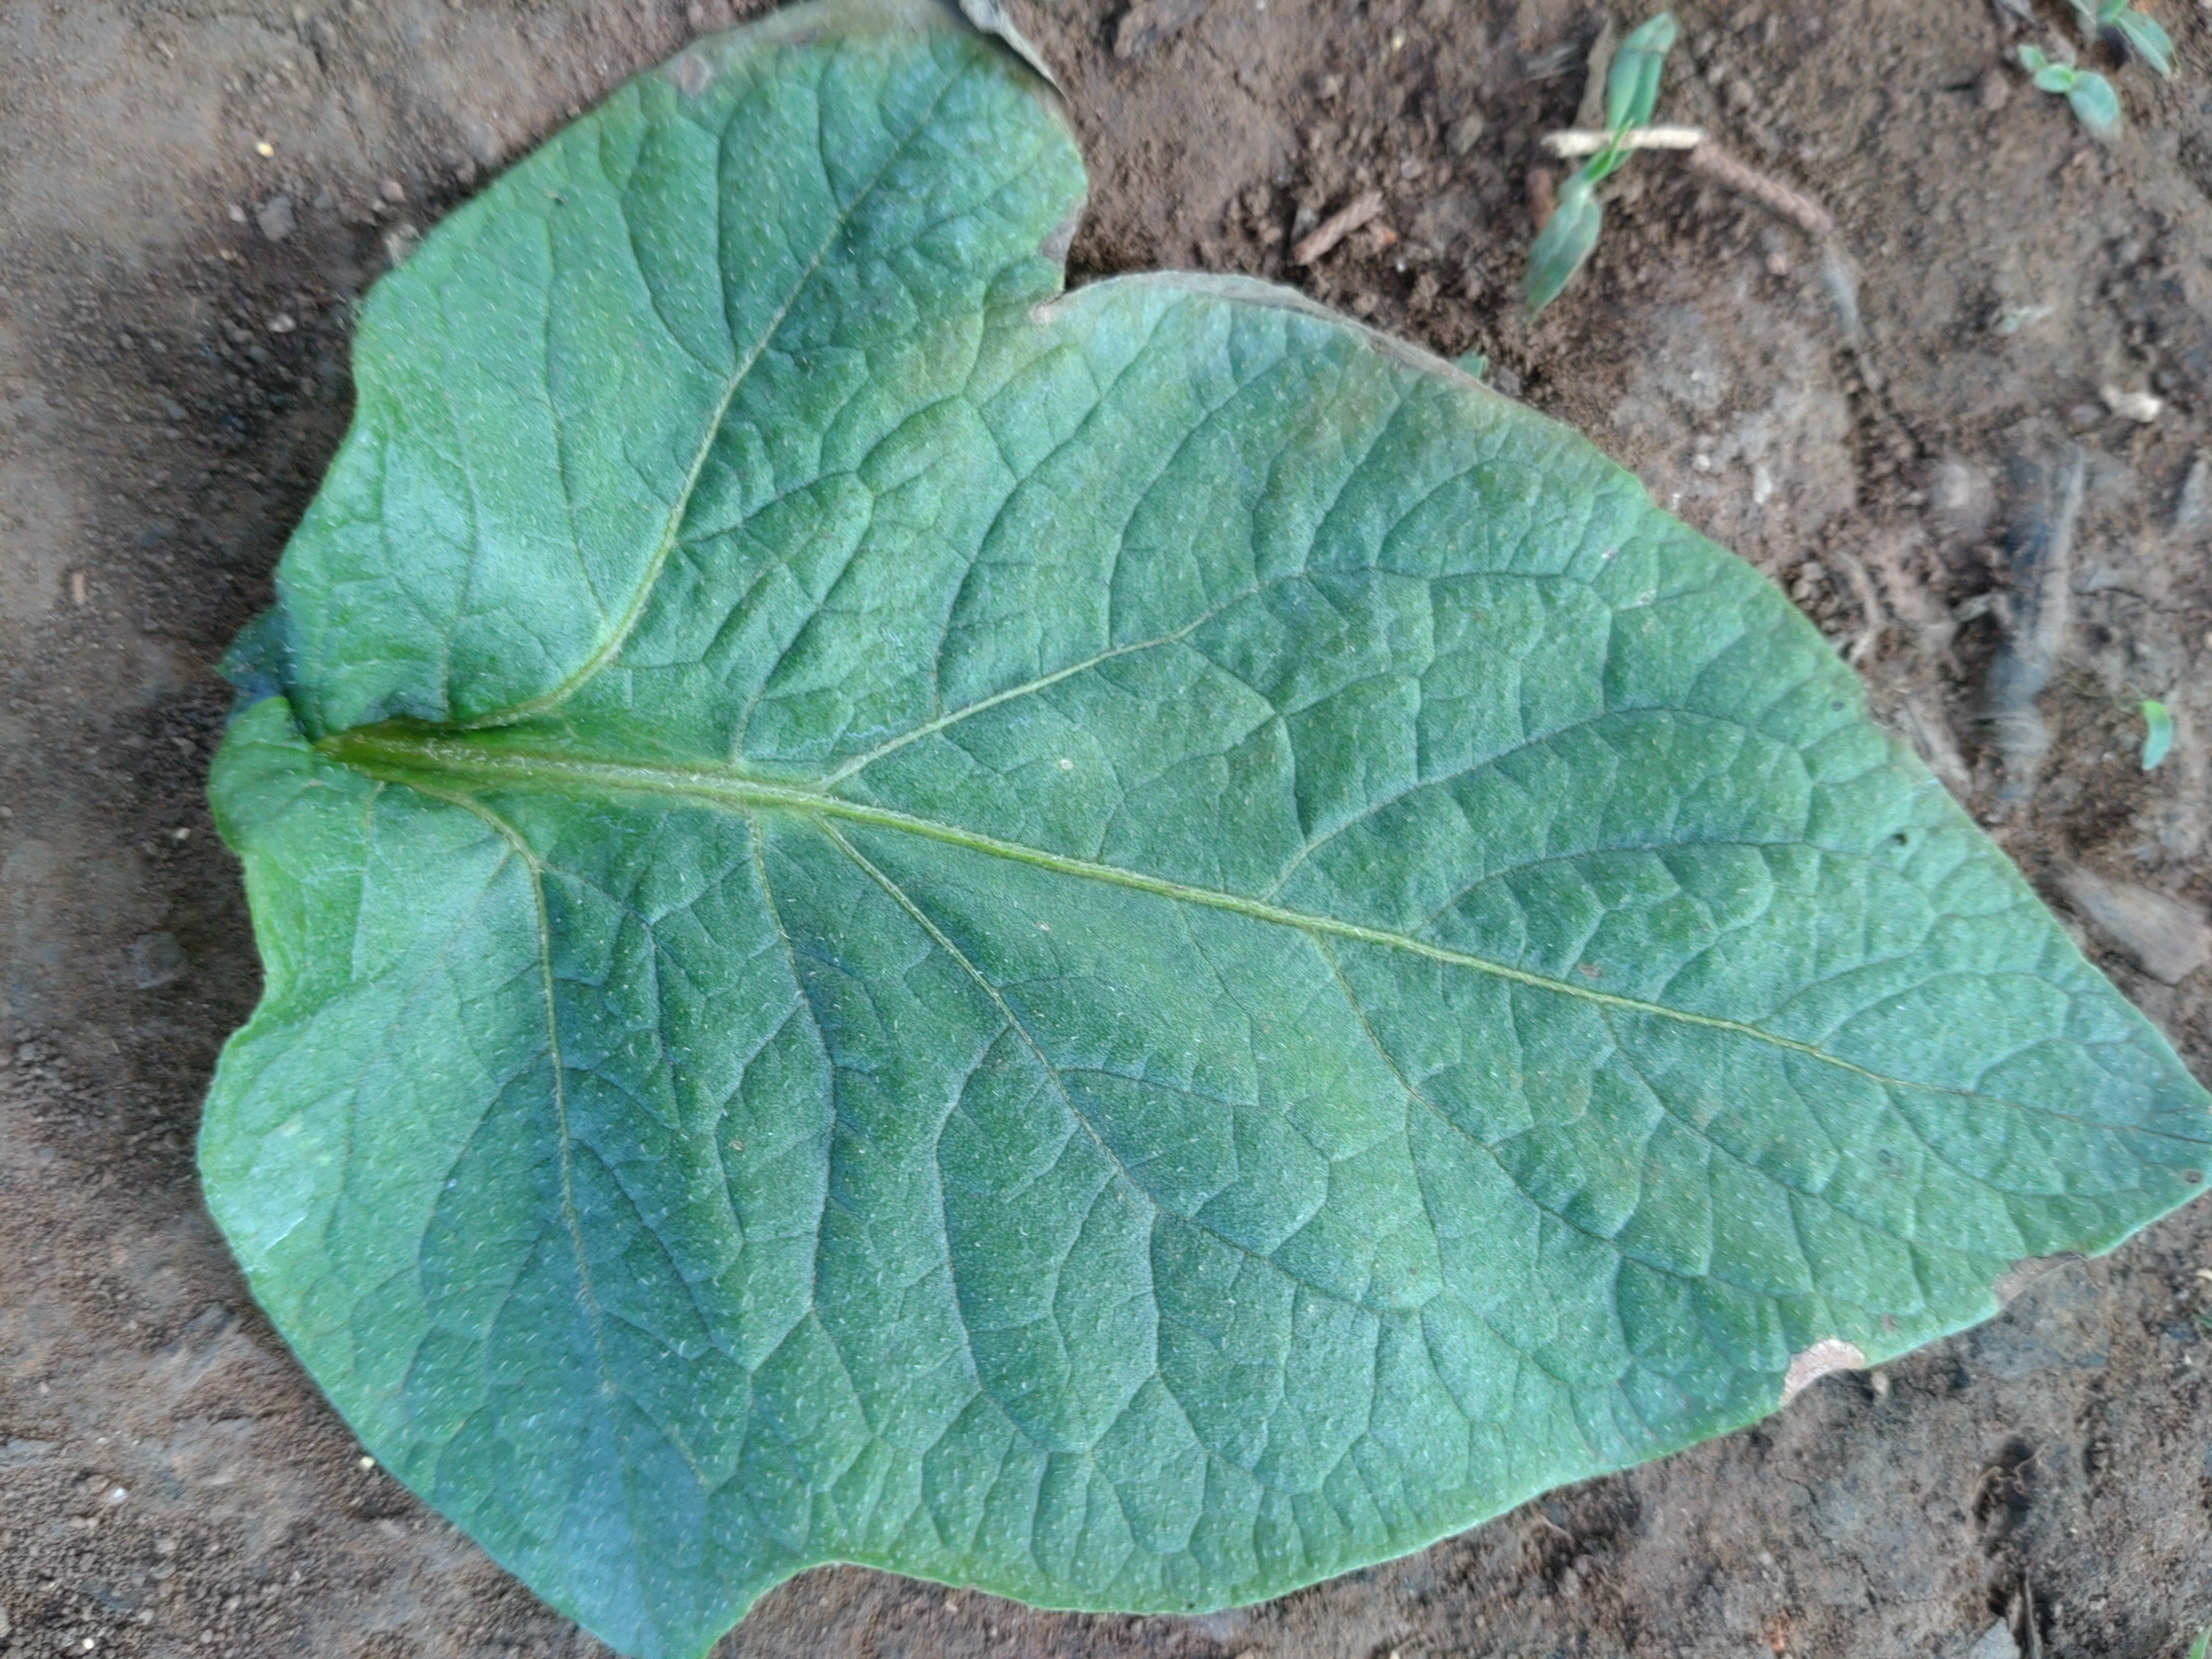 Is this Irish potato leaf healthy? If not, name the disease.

early blight
